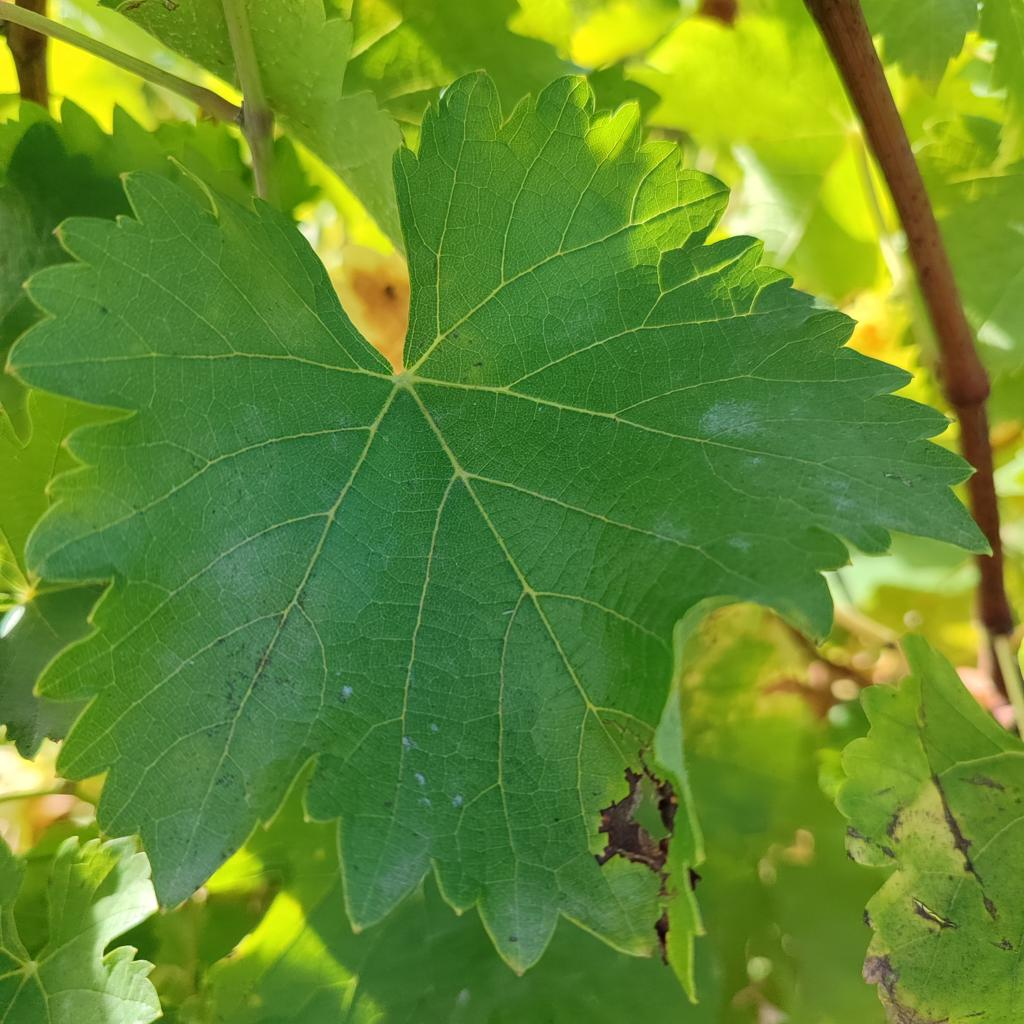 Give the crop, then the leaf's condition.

grapevine, powdery mildew
